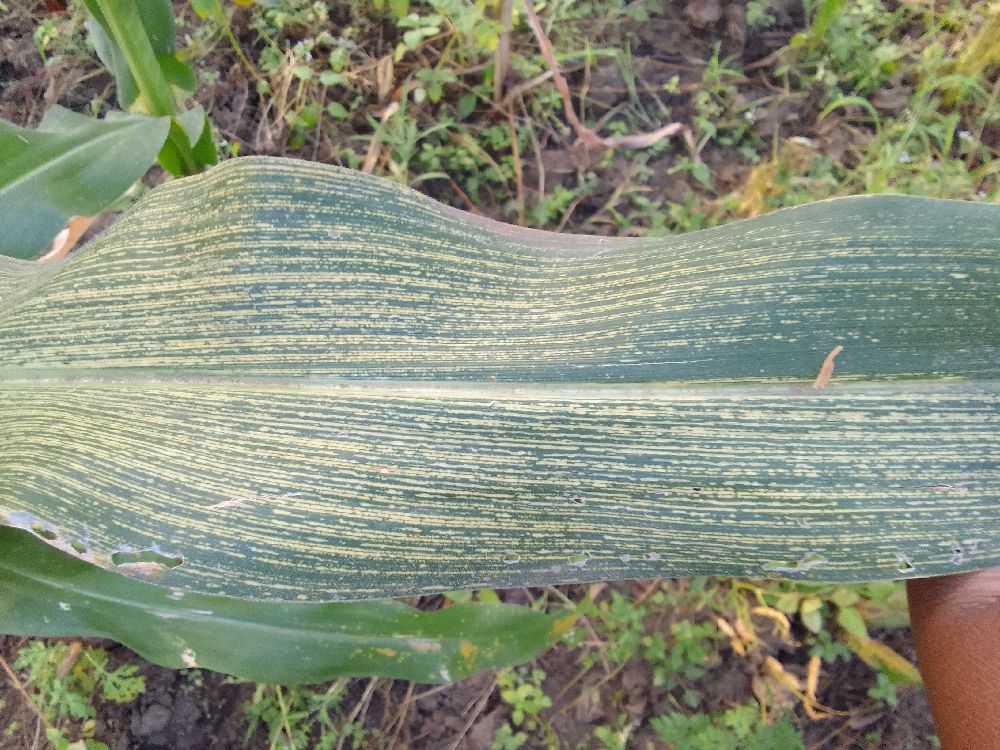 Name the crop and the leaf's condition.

maize, maize streak virus
